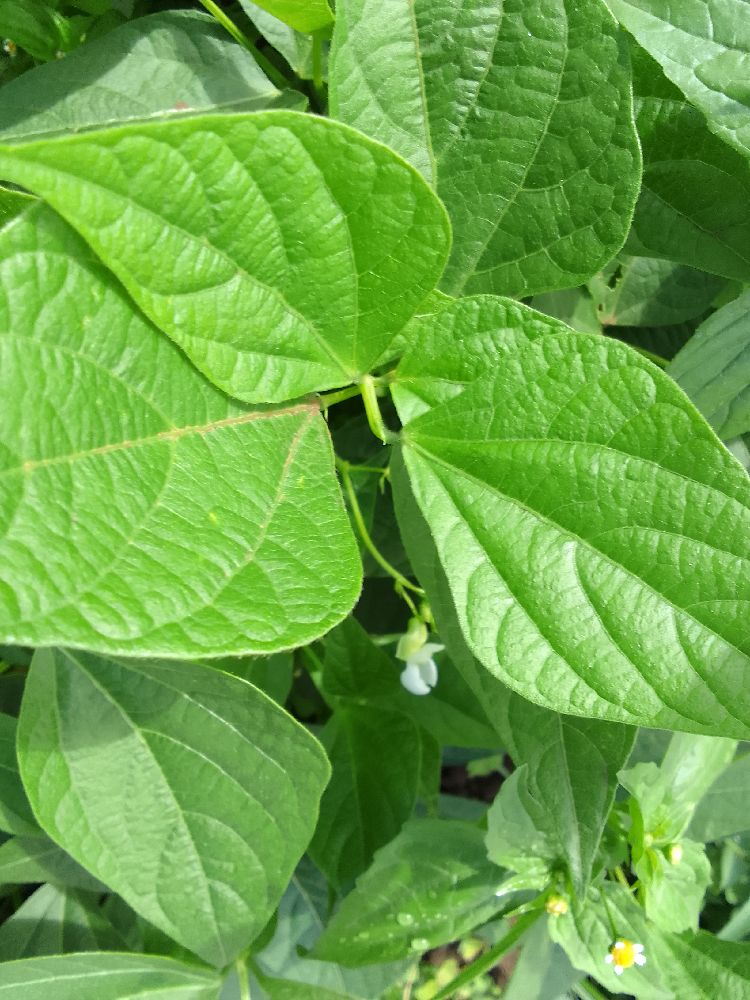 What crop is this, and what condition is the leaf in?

common bean, healthy
